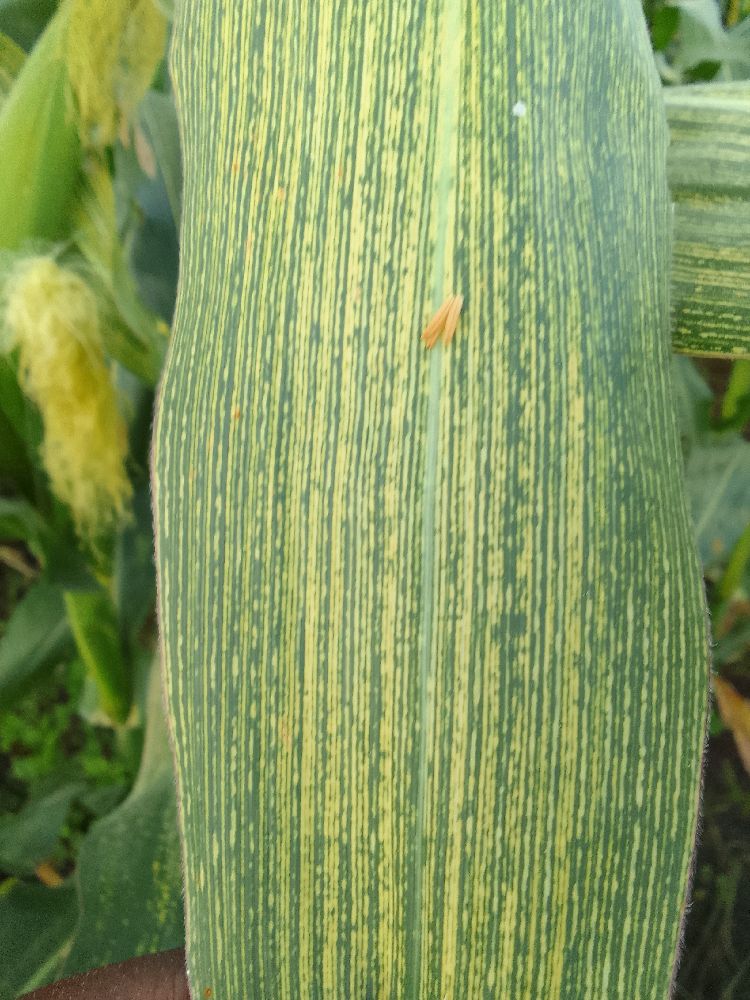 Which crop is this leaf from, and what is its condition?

maize, maize streak virus
